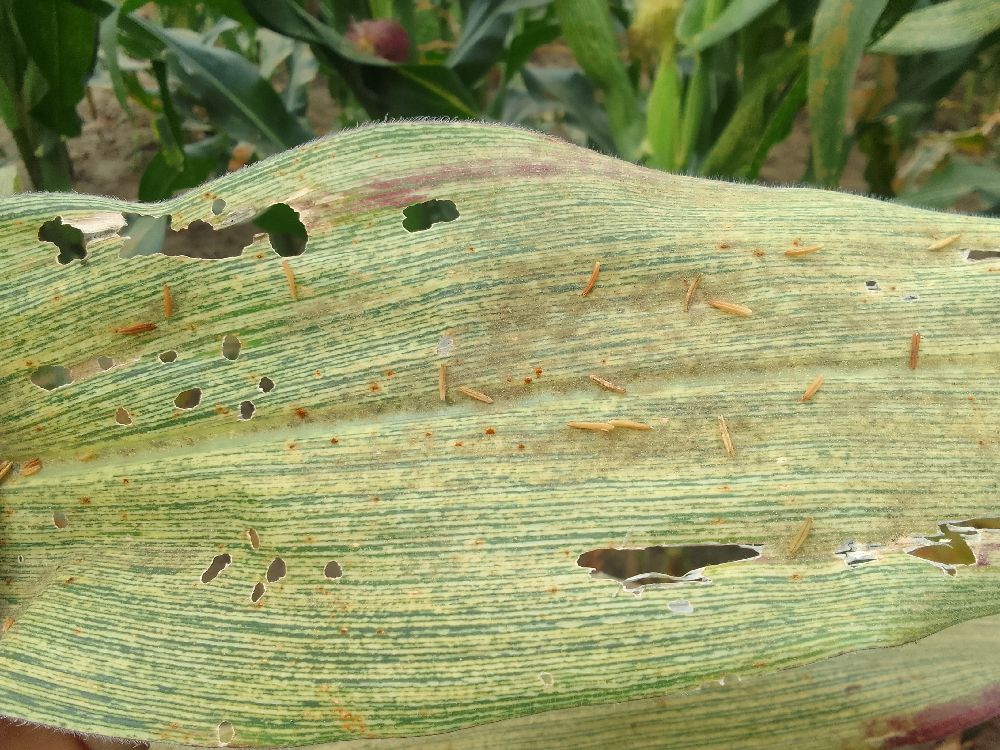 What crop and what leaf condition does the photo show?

maize, maize streak virus
